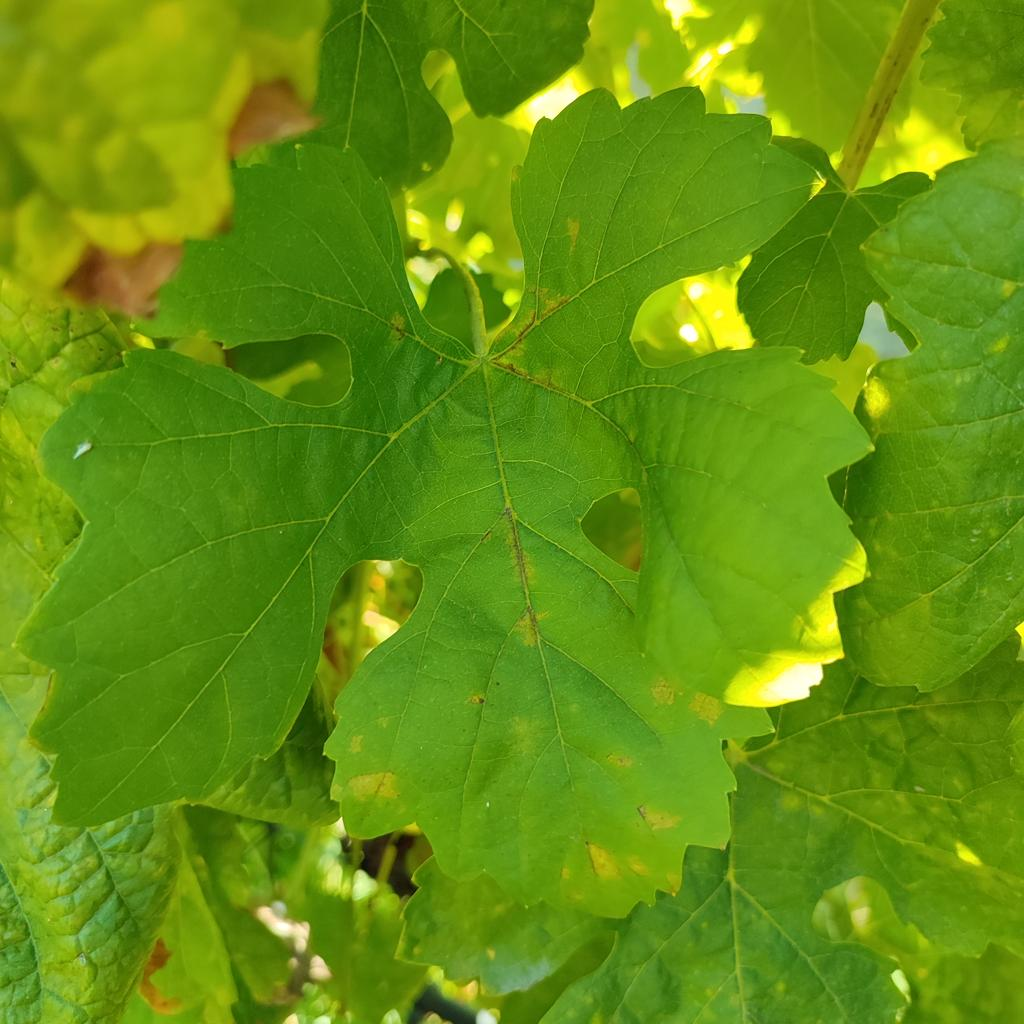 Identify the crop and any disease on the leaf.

grapevine, downy mildew
